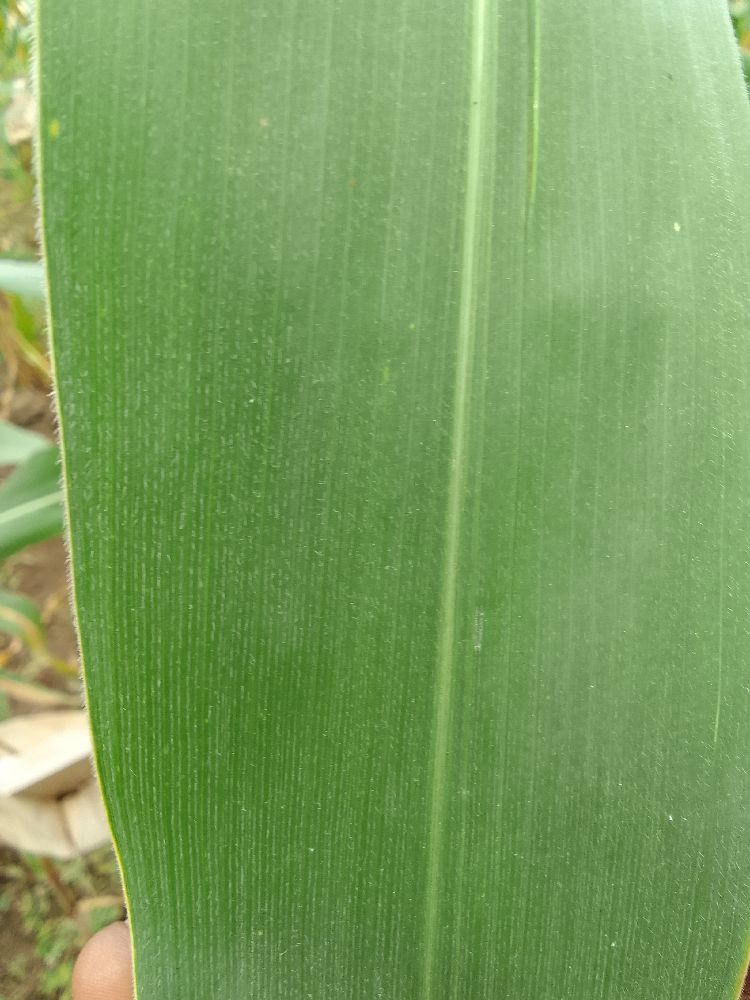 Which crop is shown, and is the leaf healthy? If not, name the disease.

maize, healthy
